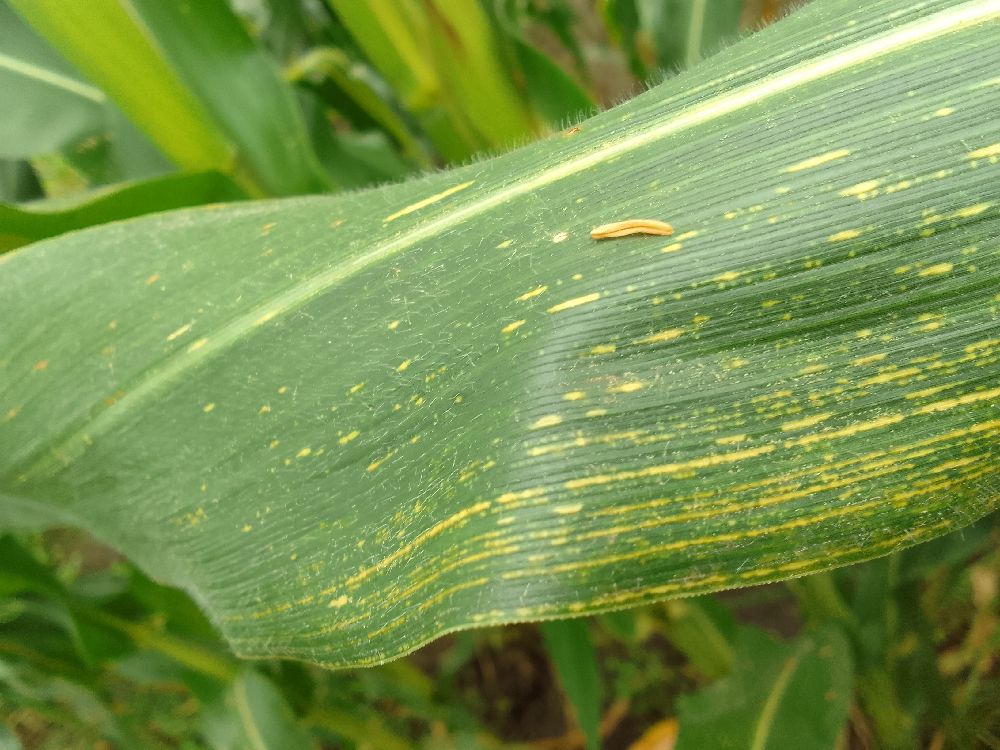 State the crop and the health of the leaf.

maize, maize streak virus
